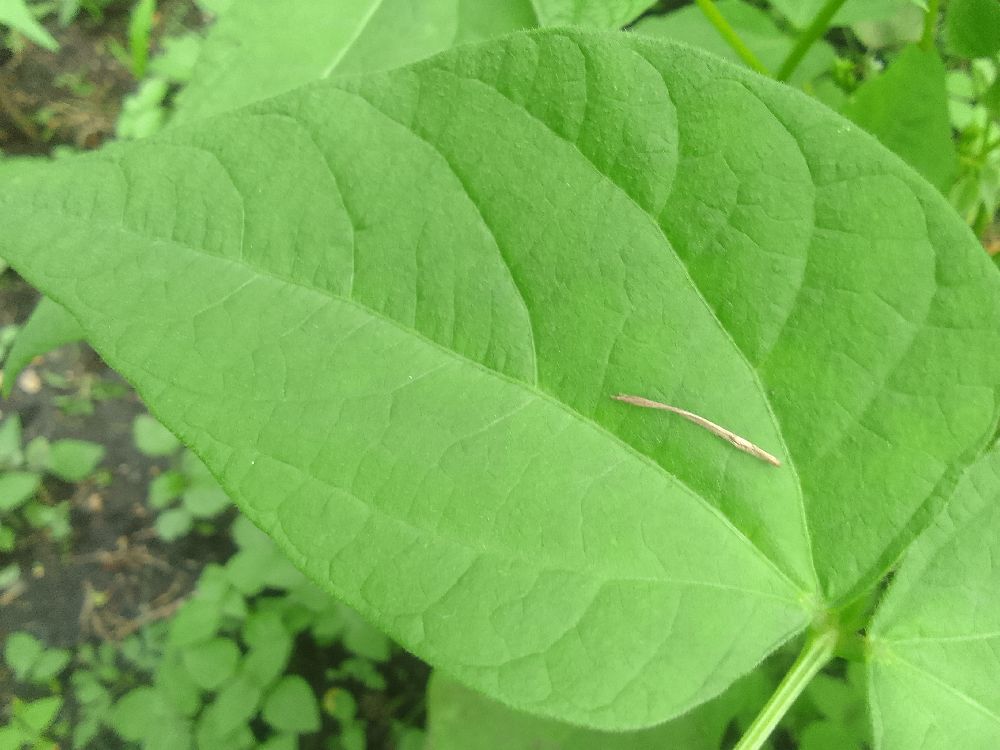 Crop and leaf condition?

common bean, healthy
